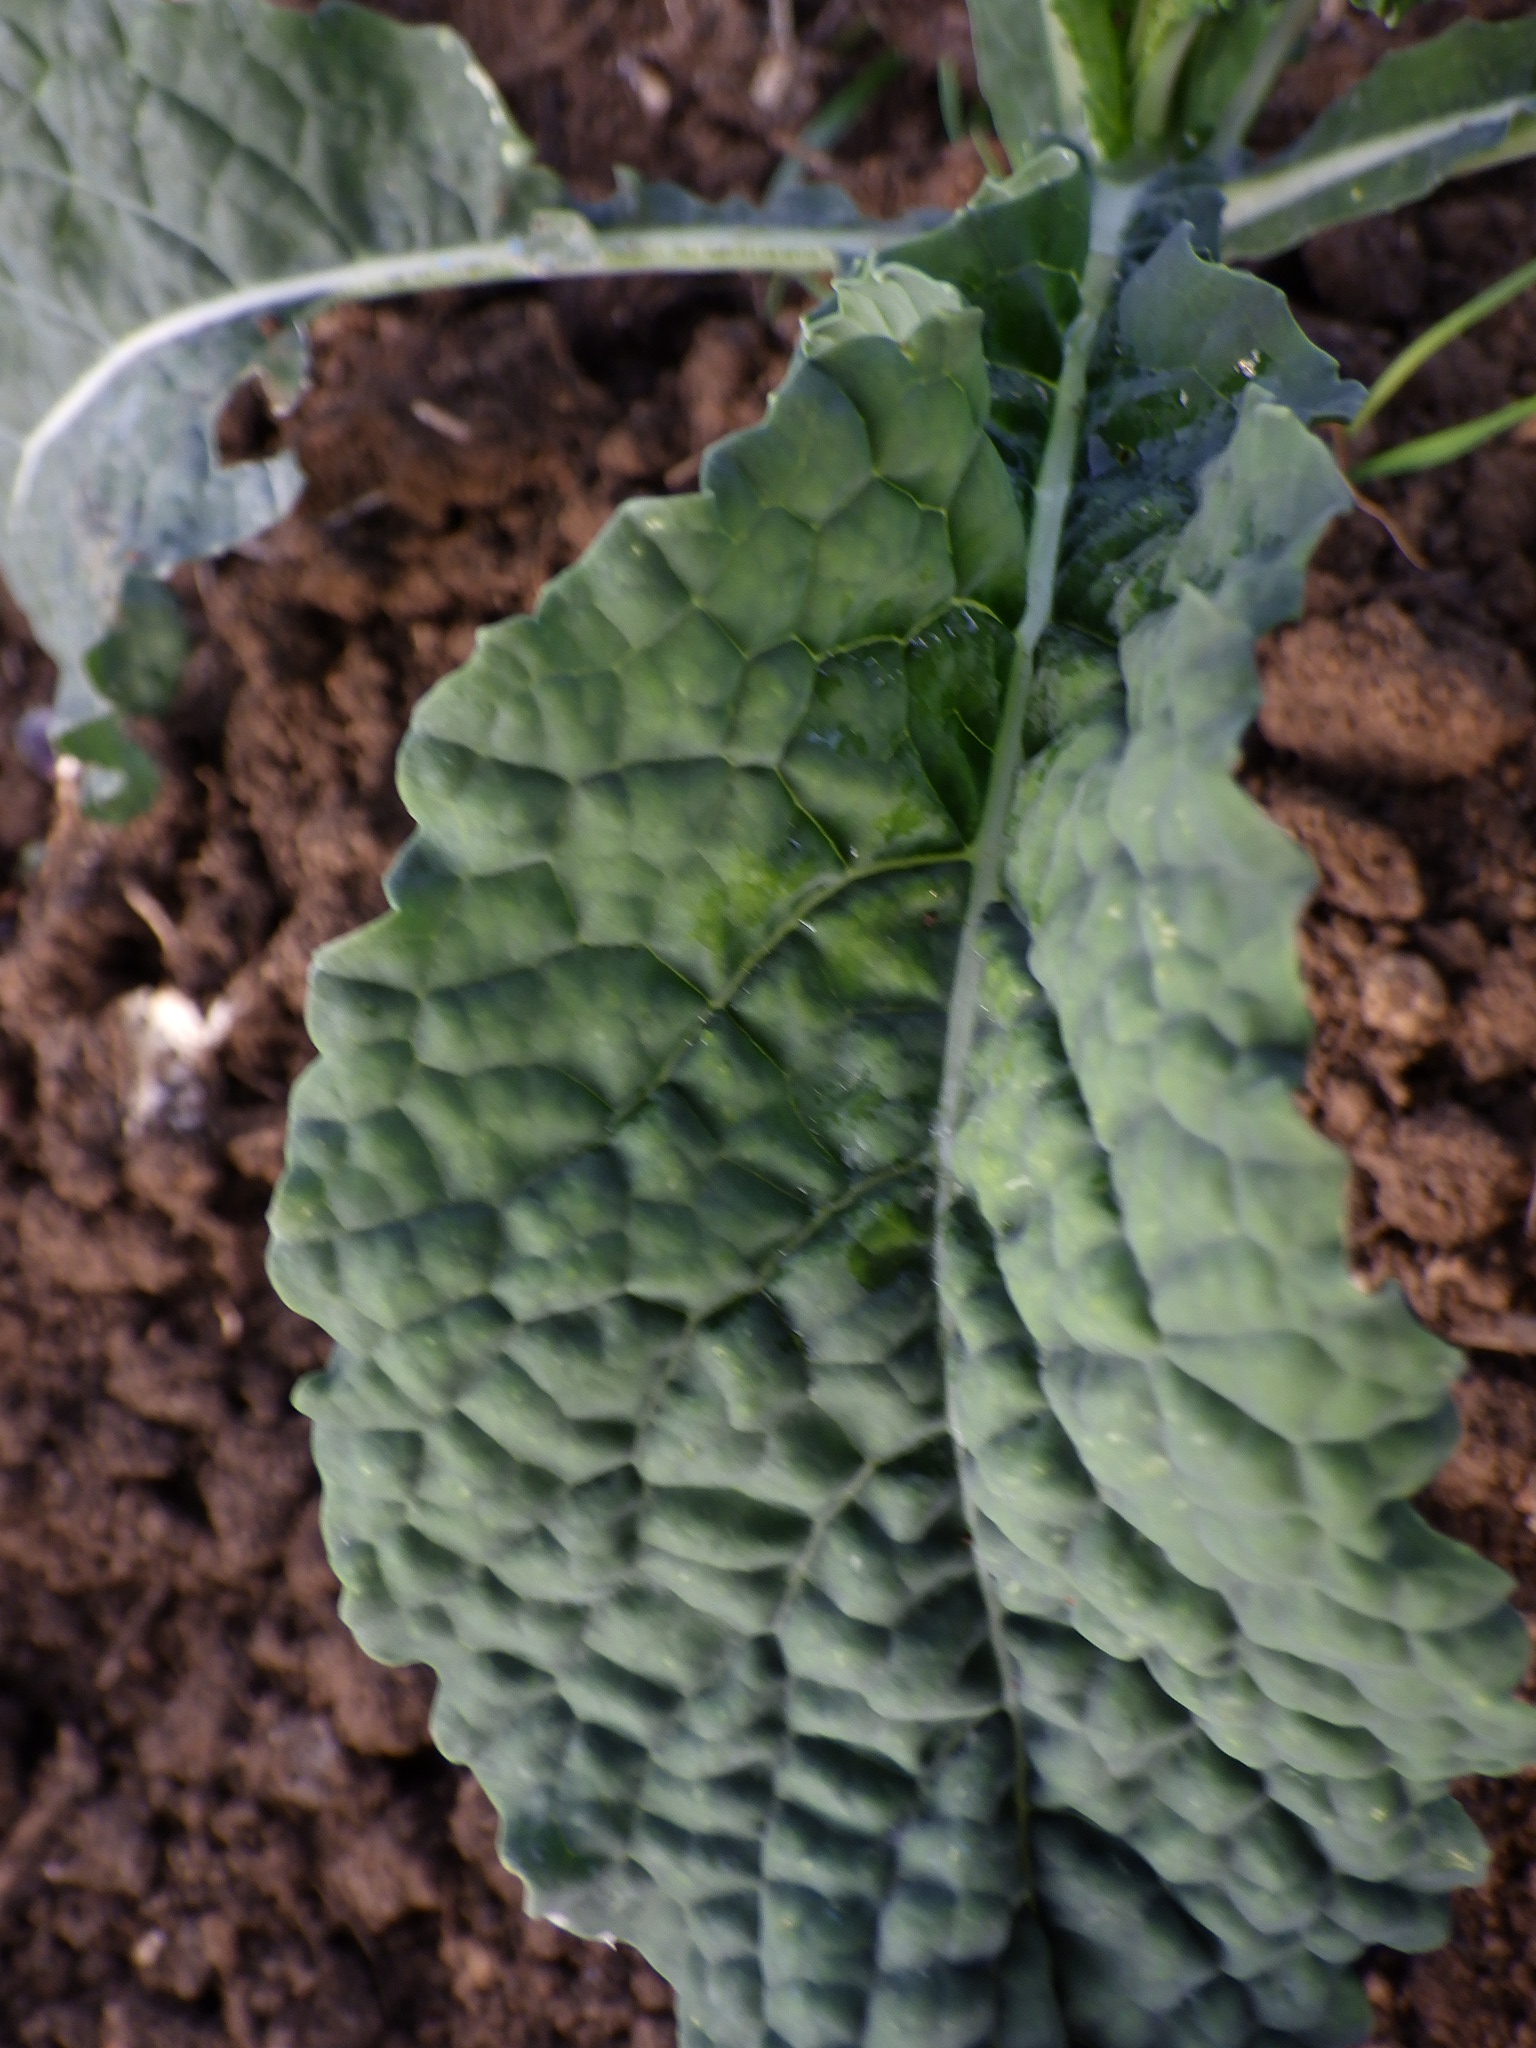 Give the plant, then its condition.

kale, healthy
